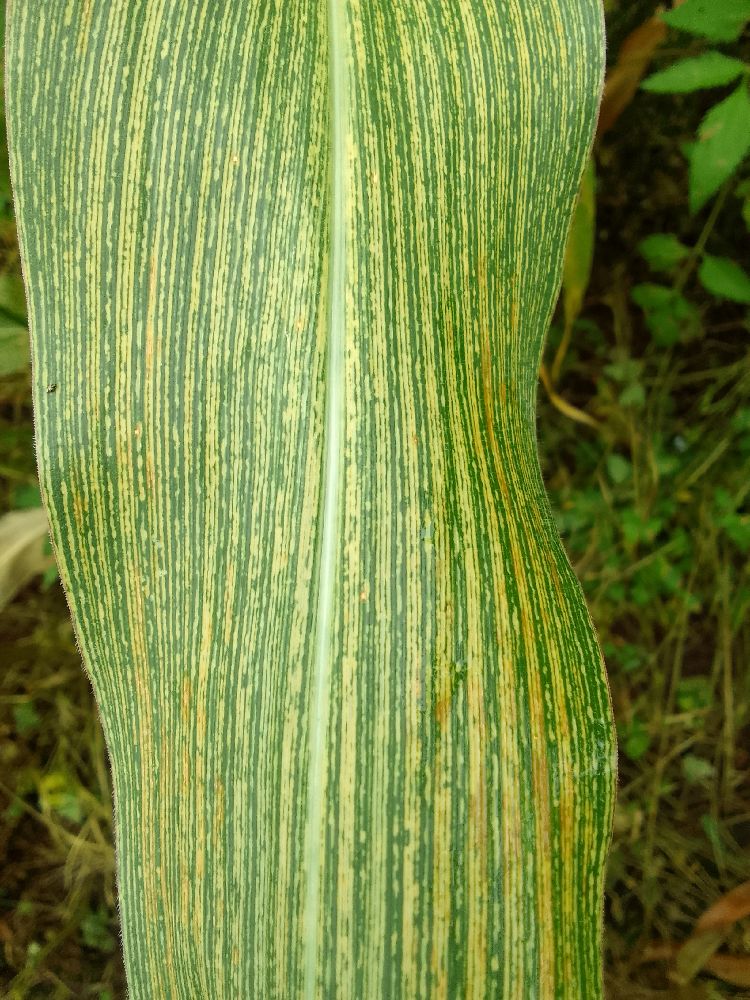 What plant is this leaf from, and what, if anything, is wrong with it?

maize, maize streak virus
